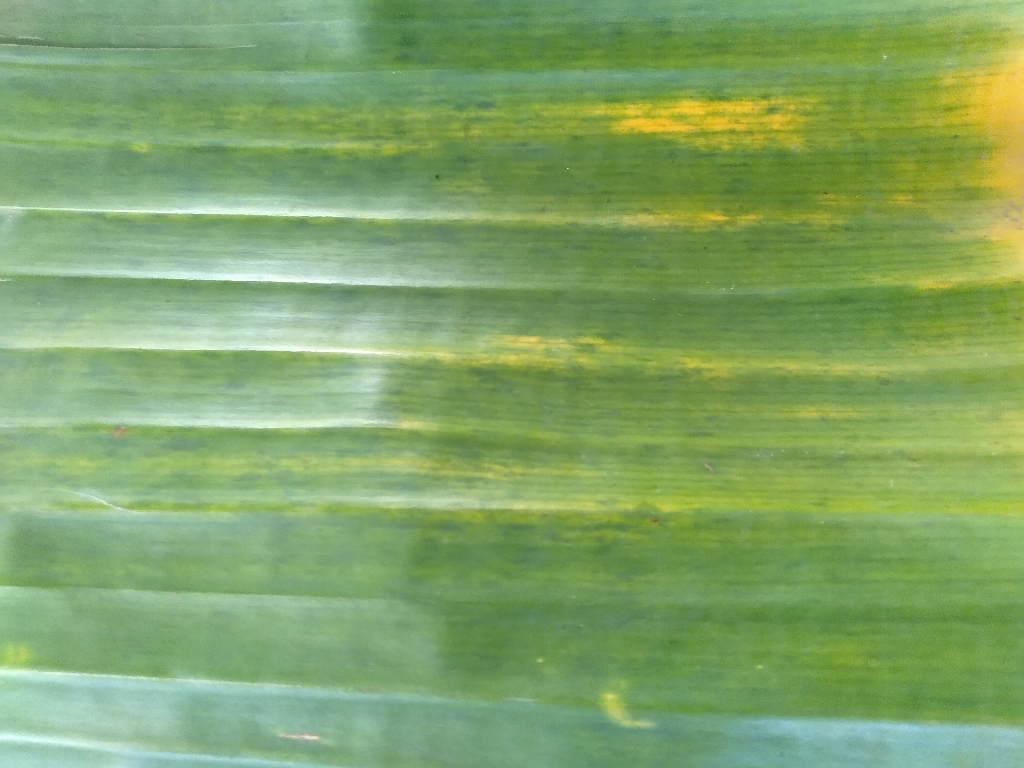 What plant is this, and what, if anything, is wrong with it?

banana, fusarium wilt race 1
